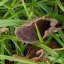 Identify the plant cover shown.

grass
